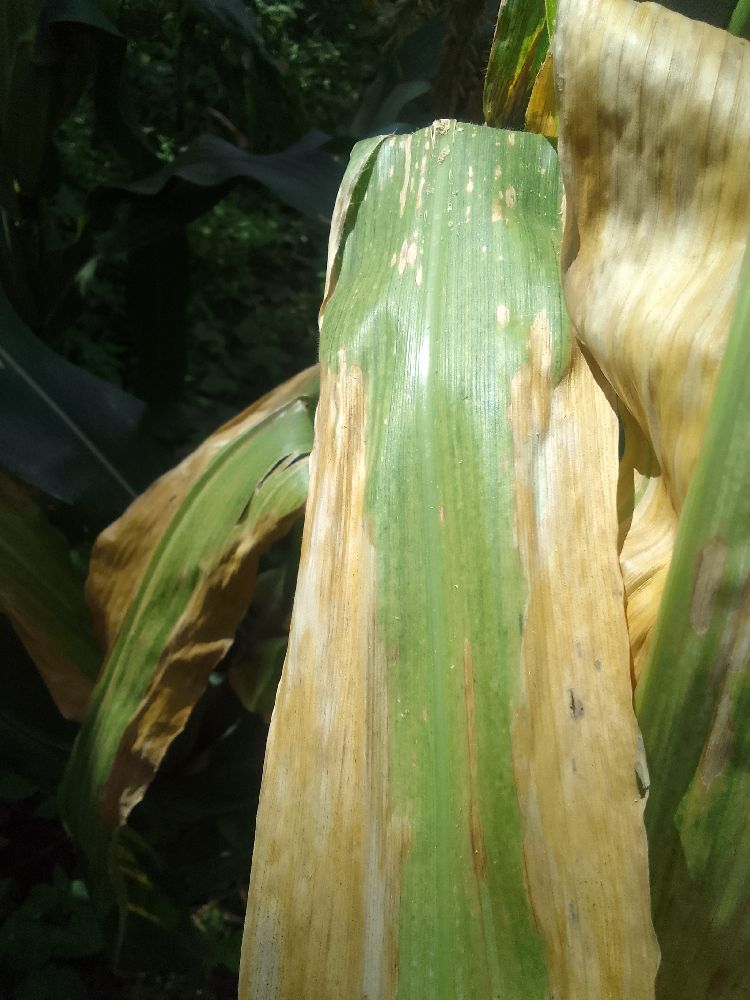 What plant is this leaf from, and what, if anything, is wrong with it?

maize, maize lethal necrosis
